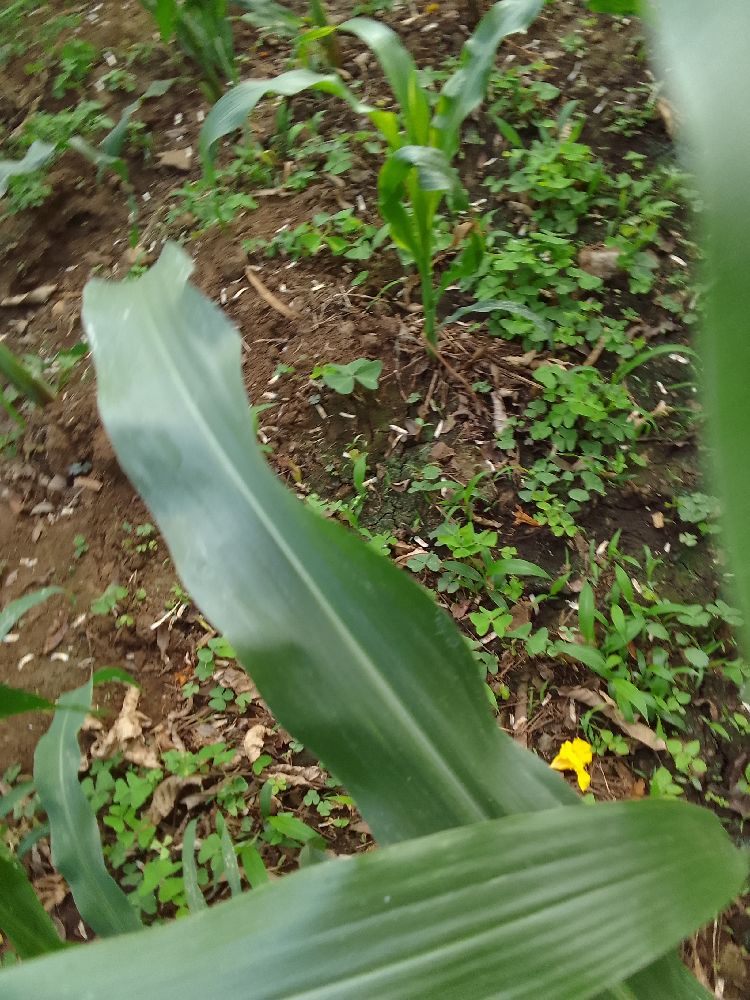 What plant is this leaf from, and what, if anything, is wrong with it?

maize, healthy
